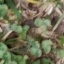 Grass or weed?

unstructured weed
